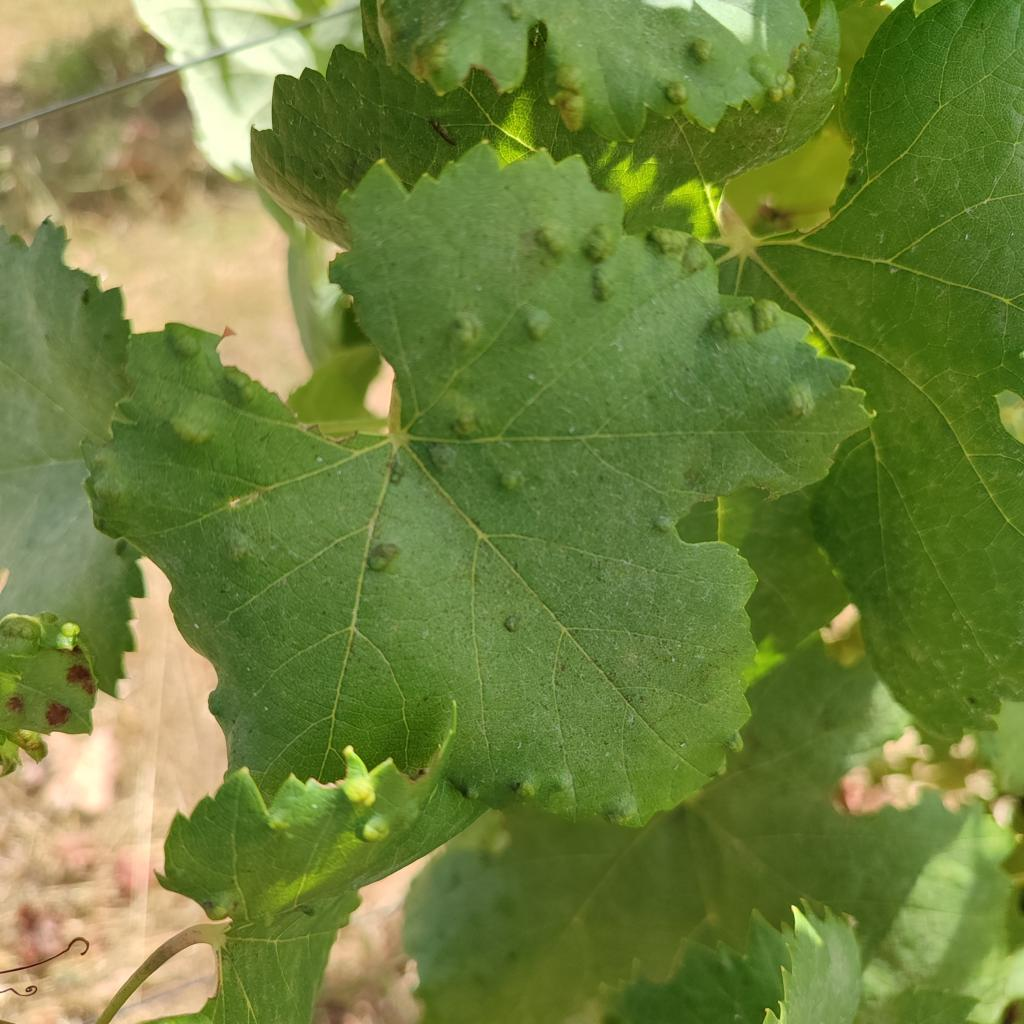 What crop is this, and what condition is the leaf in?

grapevine, erineum mite
